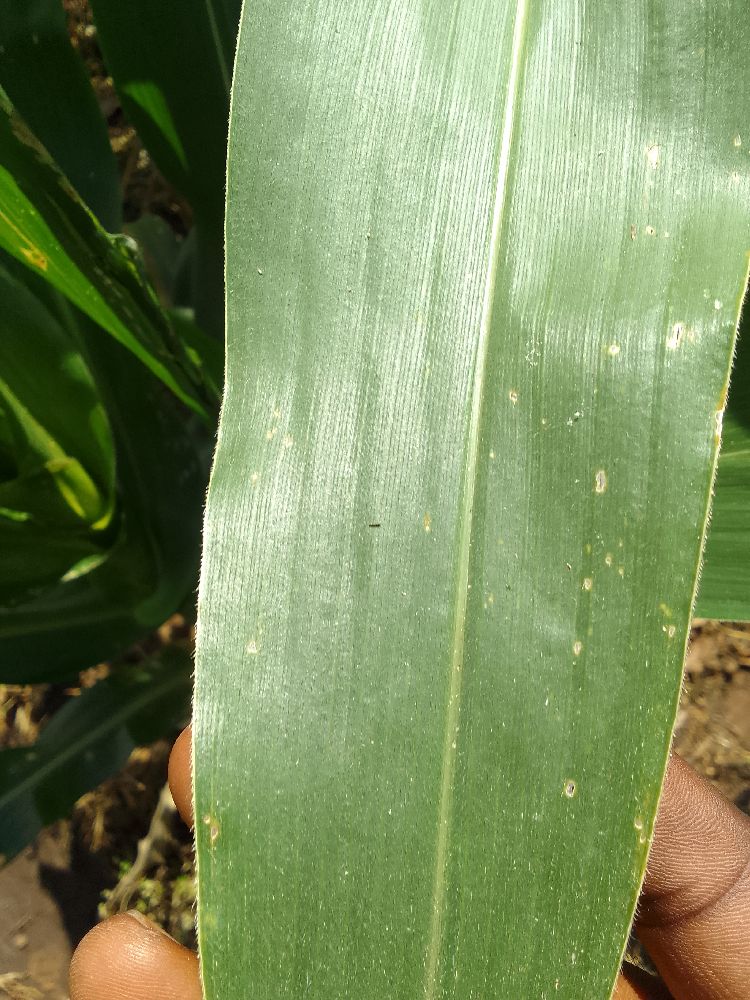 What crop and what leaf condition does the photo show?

maize, healthy
